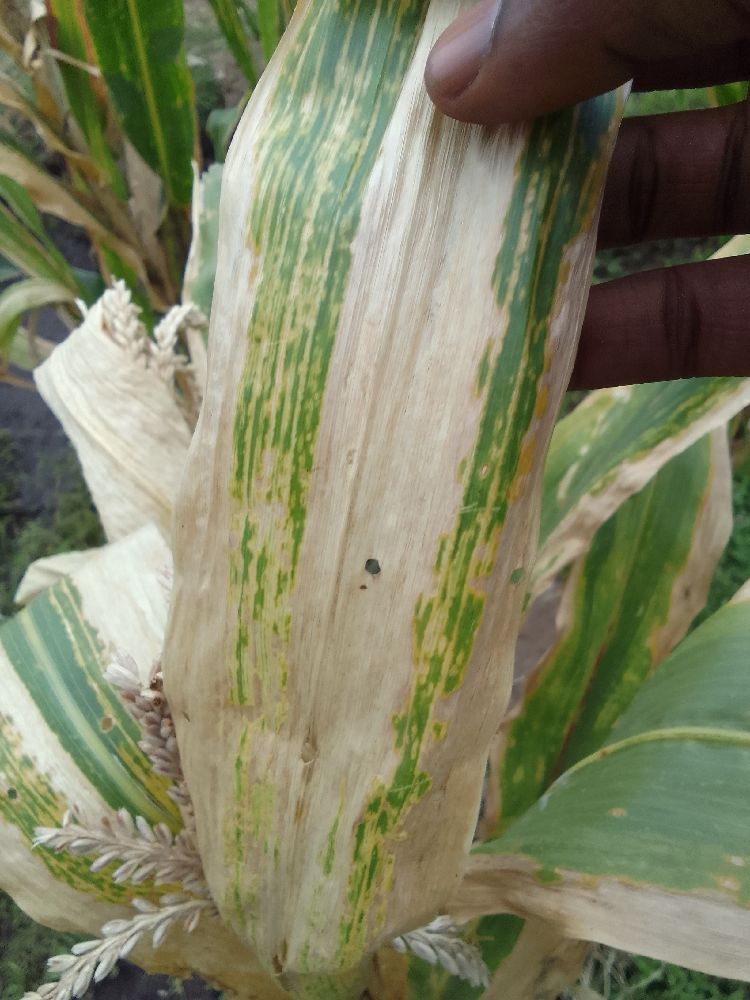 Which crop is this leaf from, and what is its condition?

maize, maize lethal necrosis
